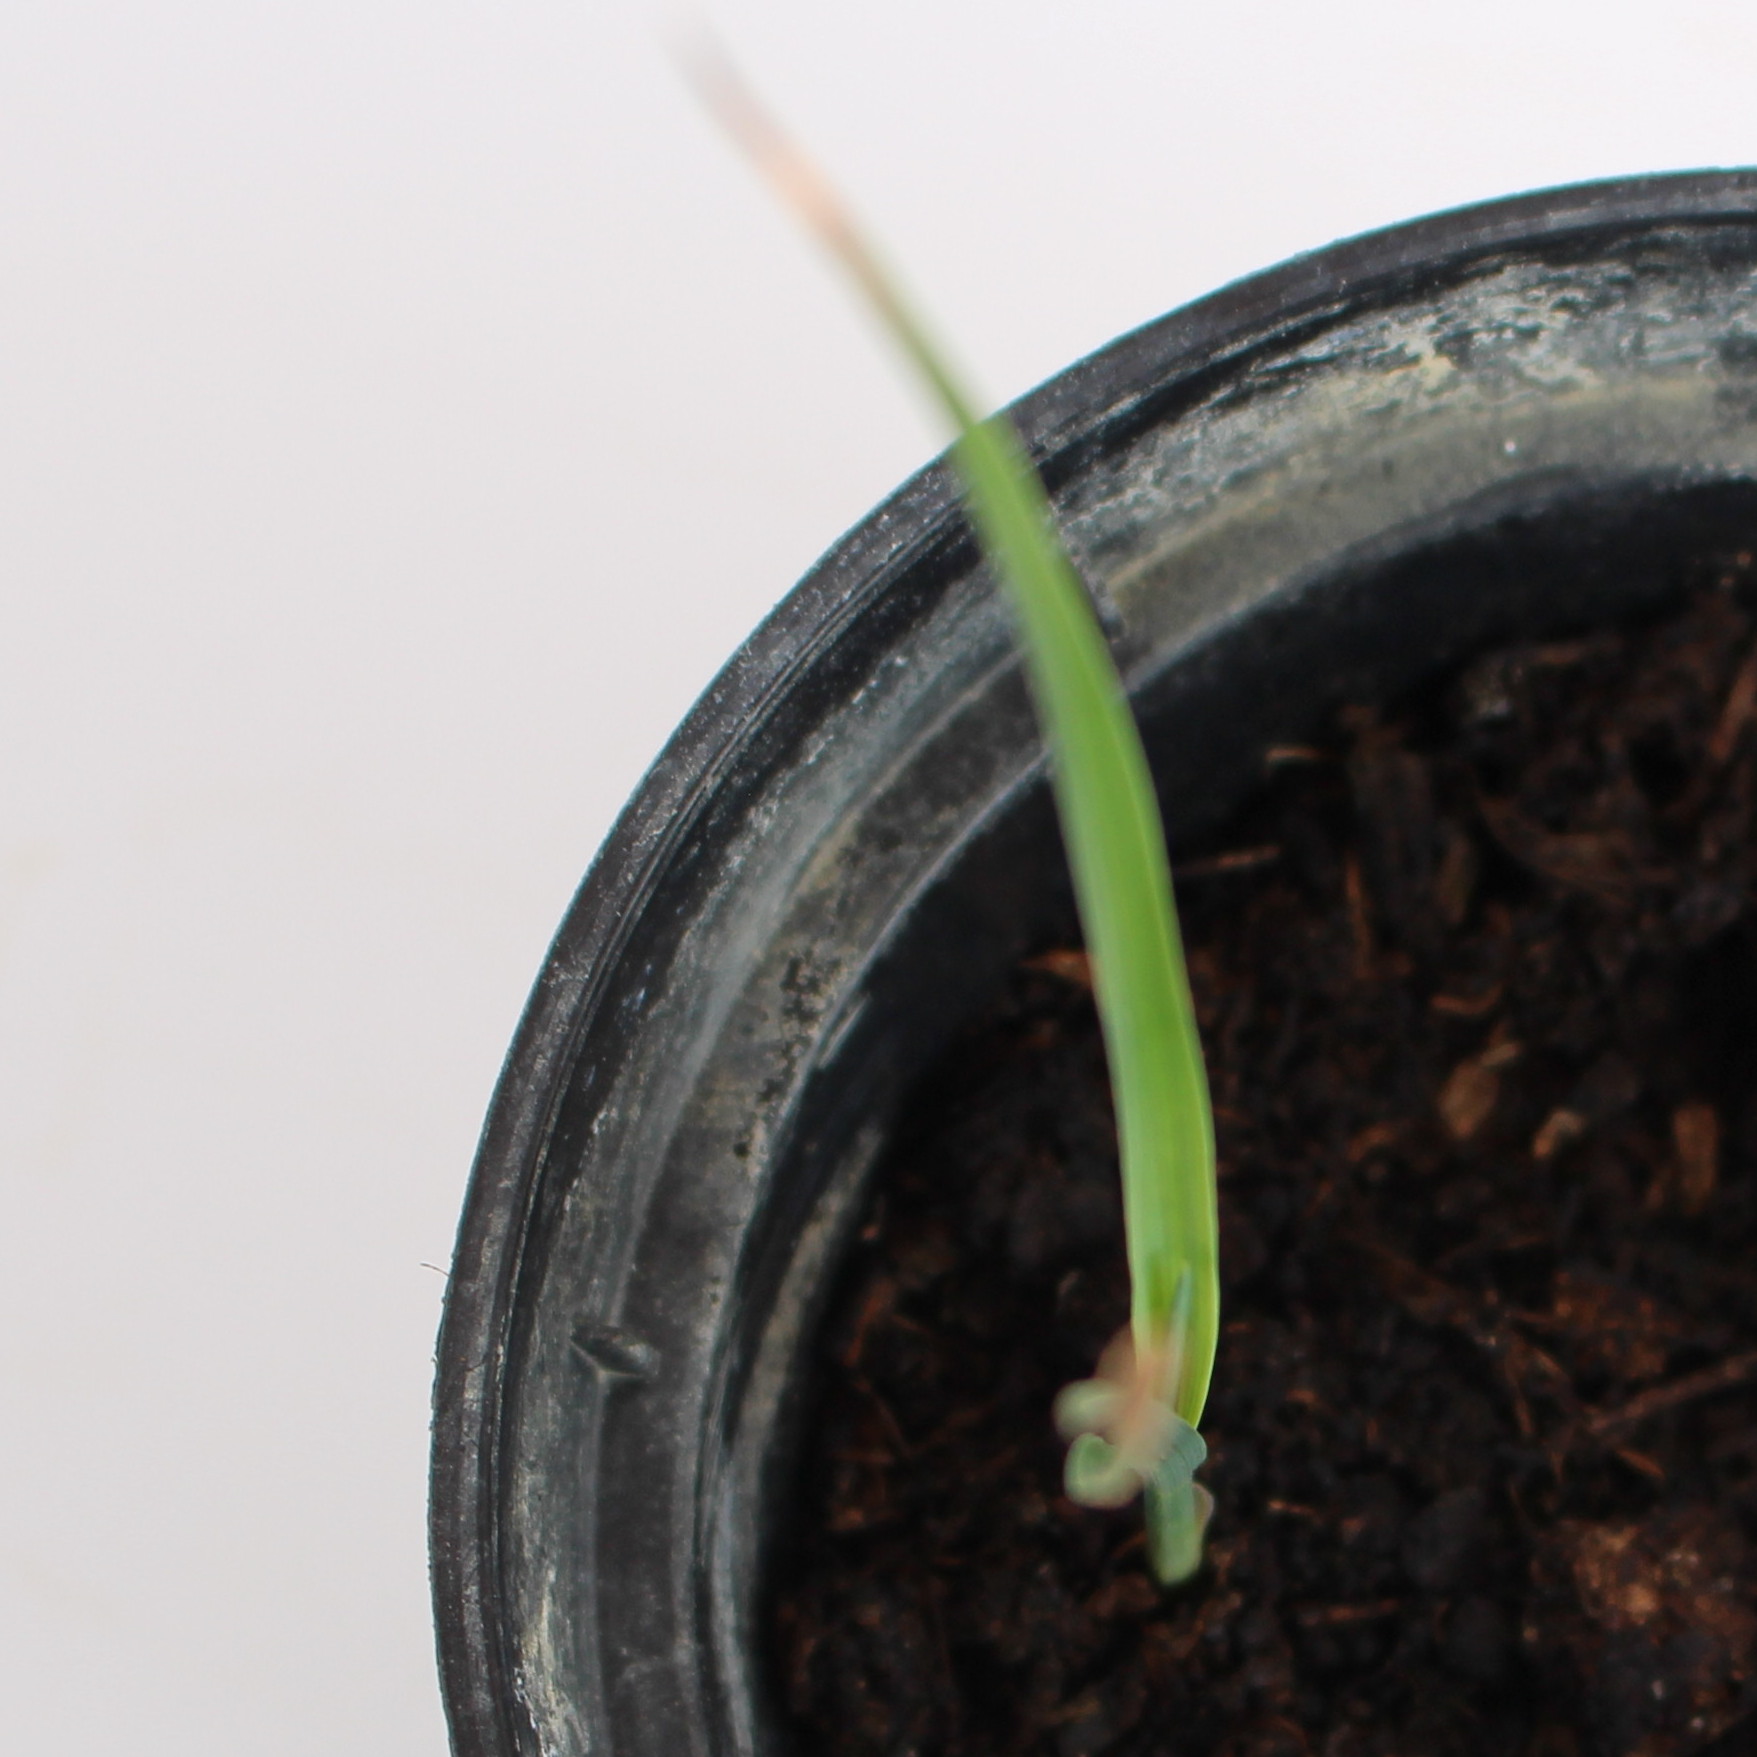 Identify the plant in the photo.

Avena sterilis
